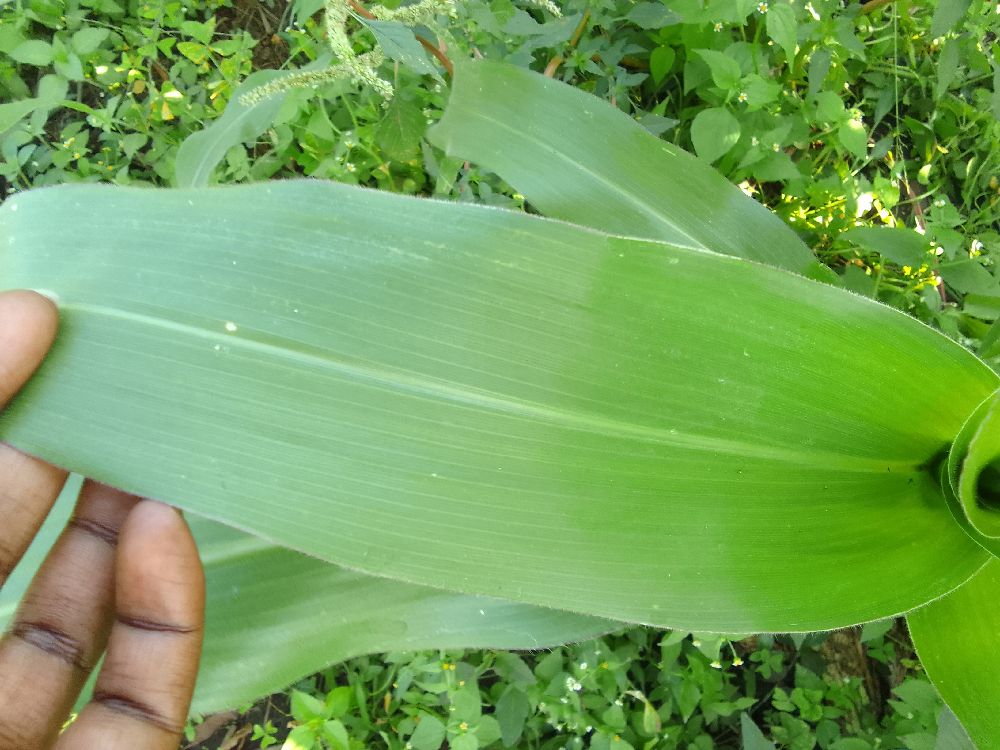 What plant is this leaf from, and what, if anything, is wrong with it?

maize, healthy
